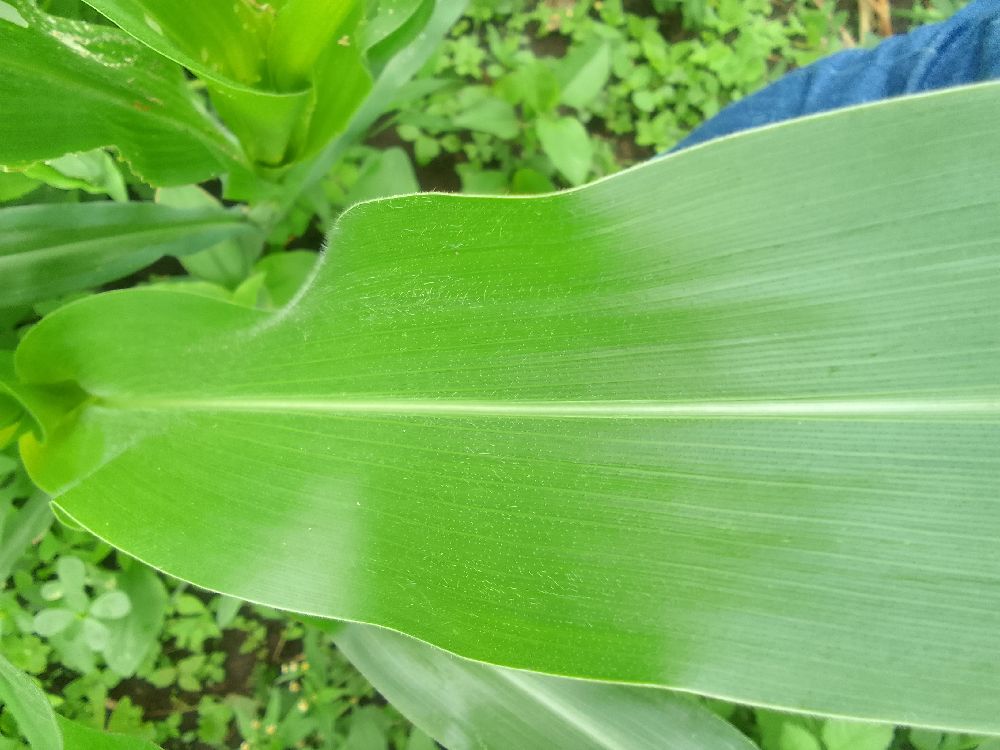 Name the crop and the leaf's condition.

maize, healthy
